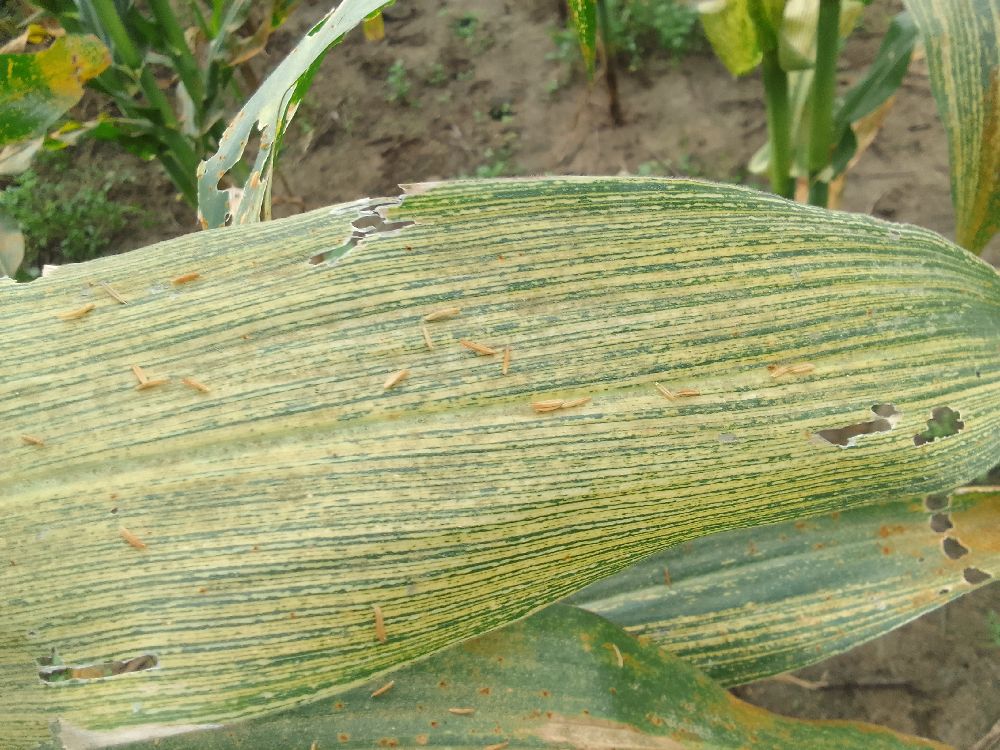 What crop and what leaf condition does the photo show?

maize, maize streak virus
